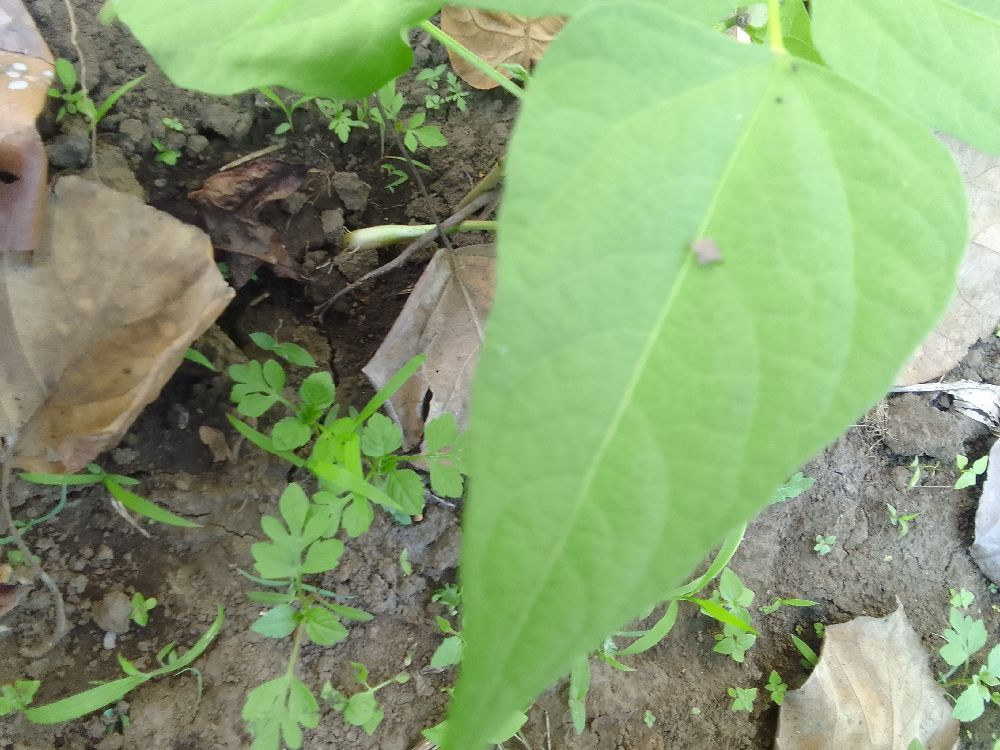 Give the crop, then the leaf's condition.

common bean, healthy
